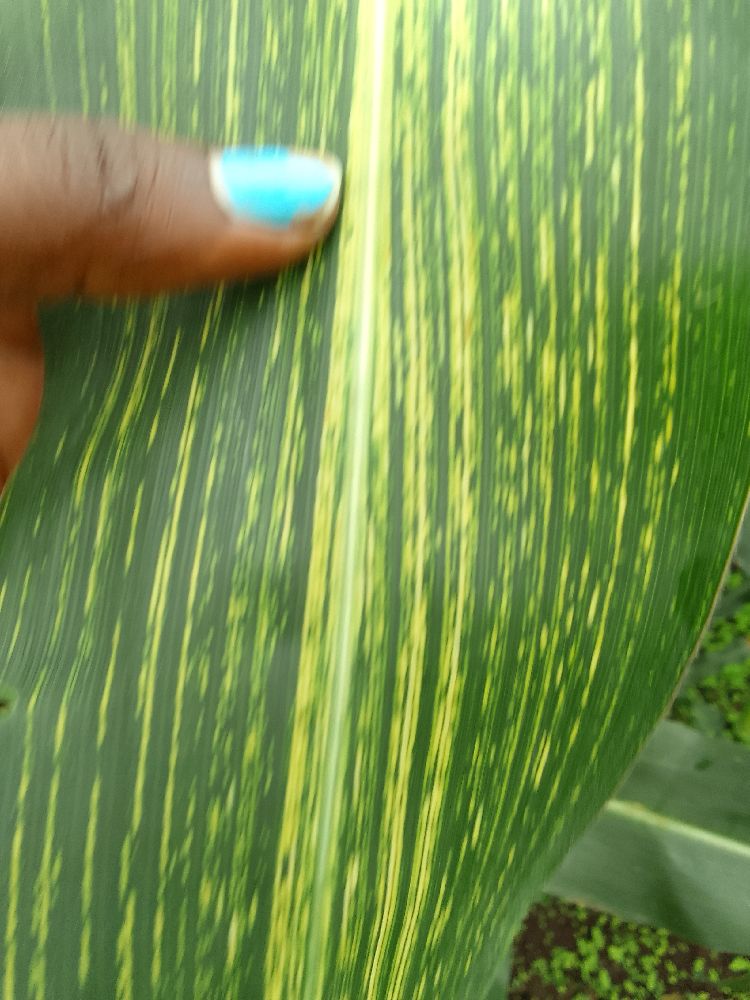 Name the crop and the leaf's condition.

maize, maize streak virus
